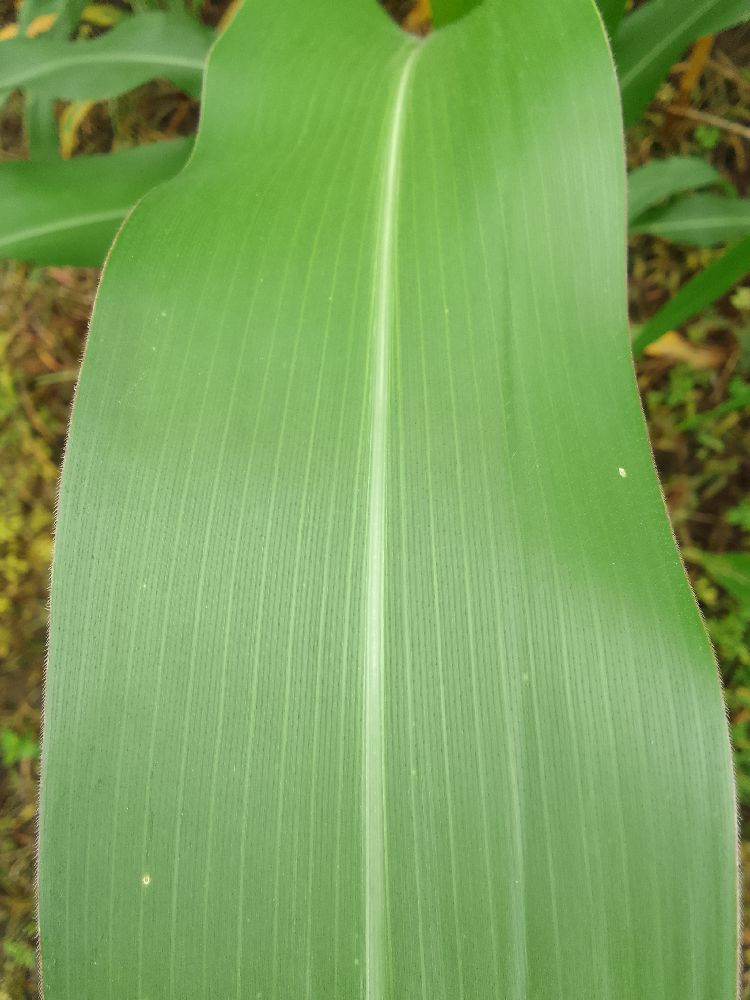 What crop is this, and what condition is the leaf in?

maize, healthy
